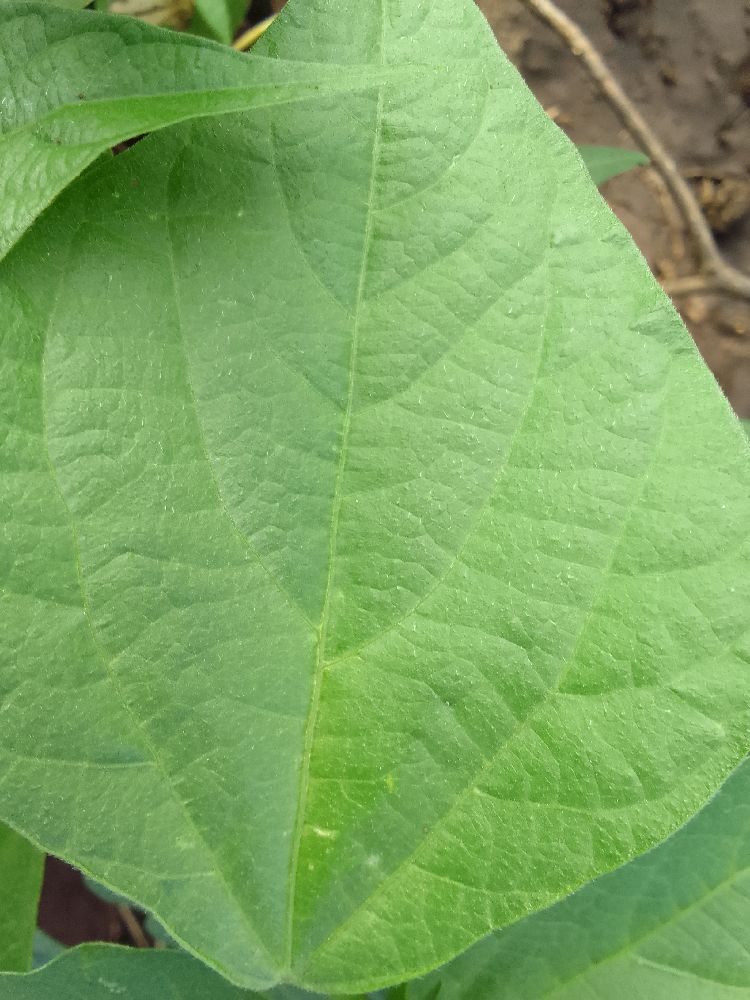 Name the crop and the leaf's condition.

common bean, healthy
